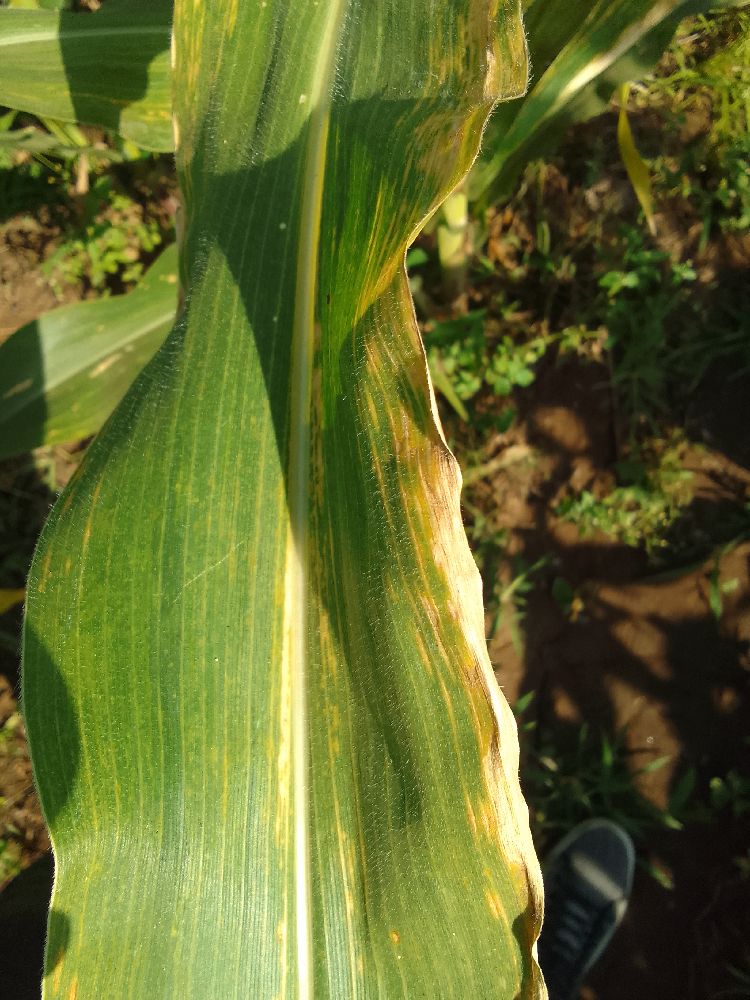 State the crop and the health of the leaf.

maize, maize lethal necrosis
